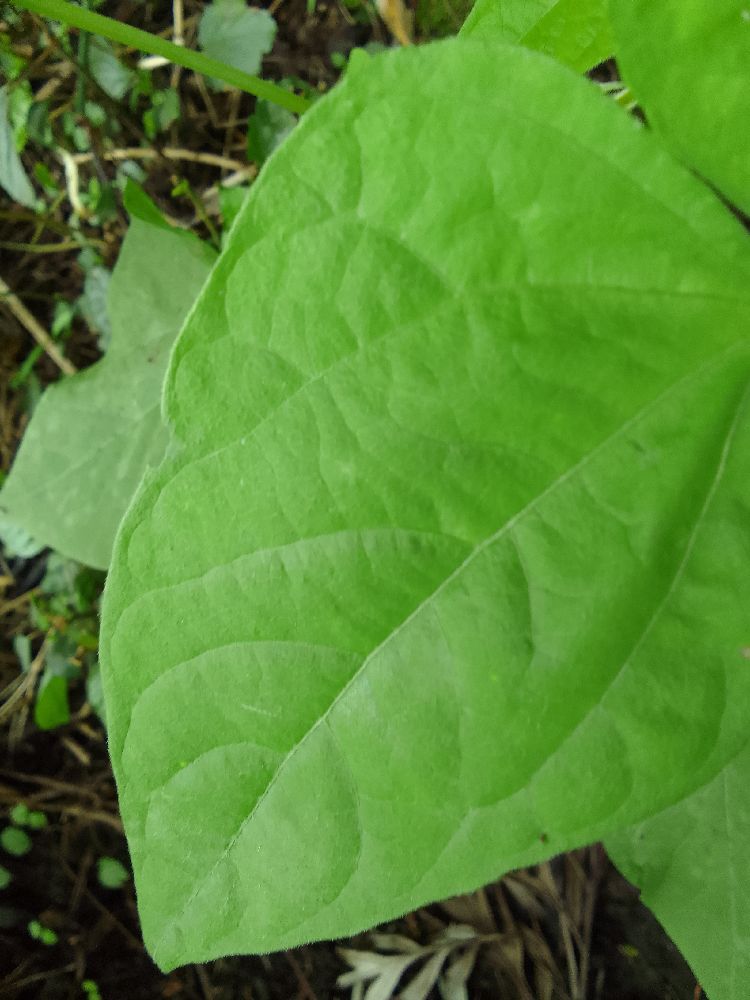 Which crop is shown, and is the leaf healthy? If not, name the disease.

common bean, healthy
